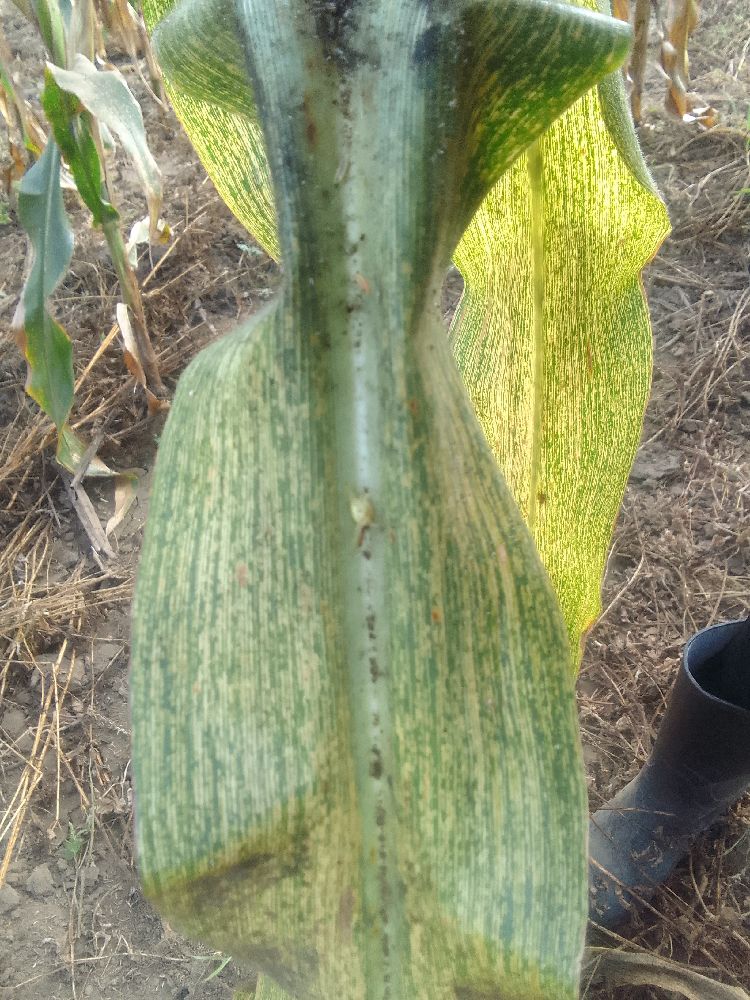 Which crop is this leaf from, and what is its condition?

maize, maize streak virus
